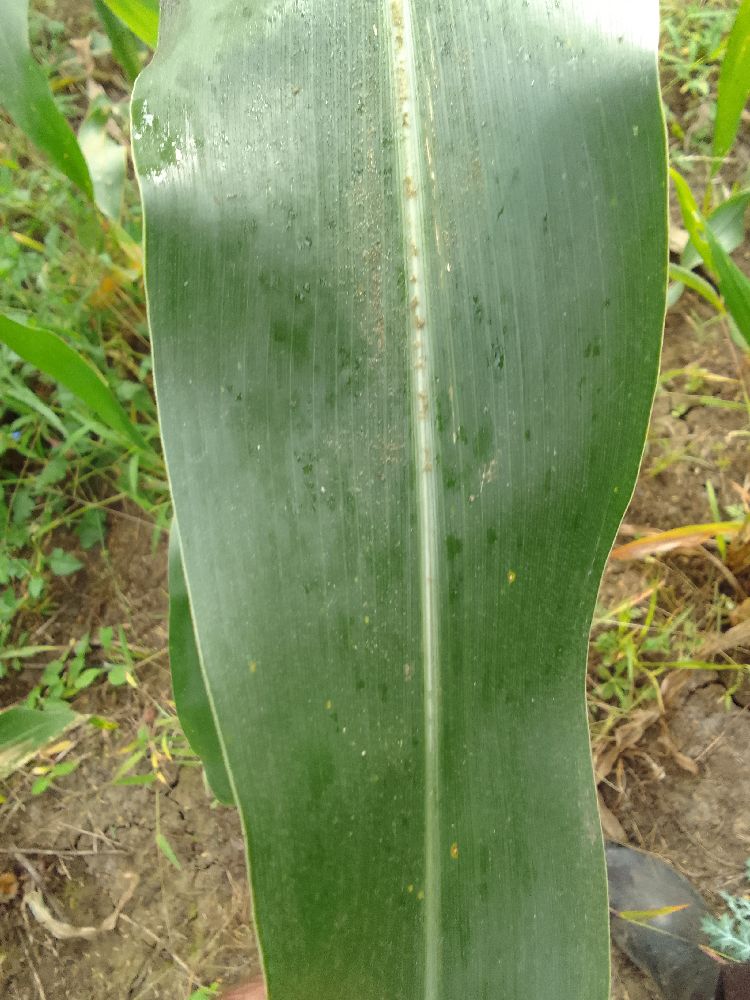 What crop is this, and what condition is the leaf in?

maize, healthy
